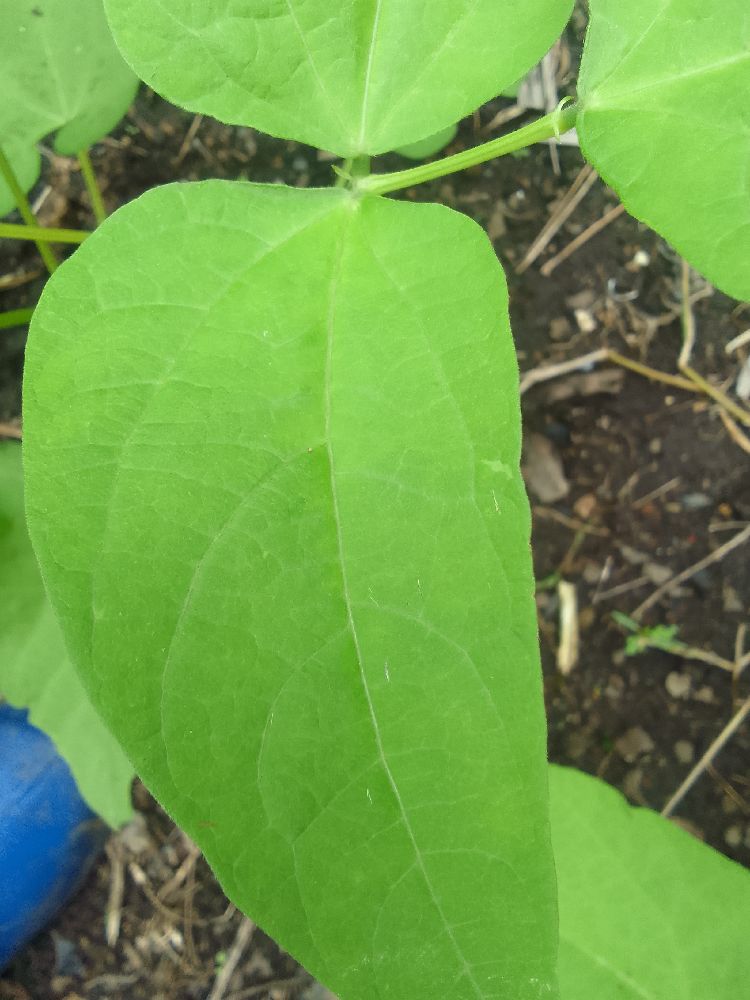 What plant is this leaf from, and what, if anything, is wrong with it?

common bean, healthy
